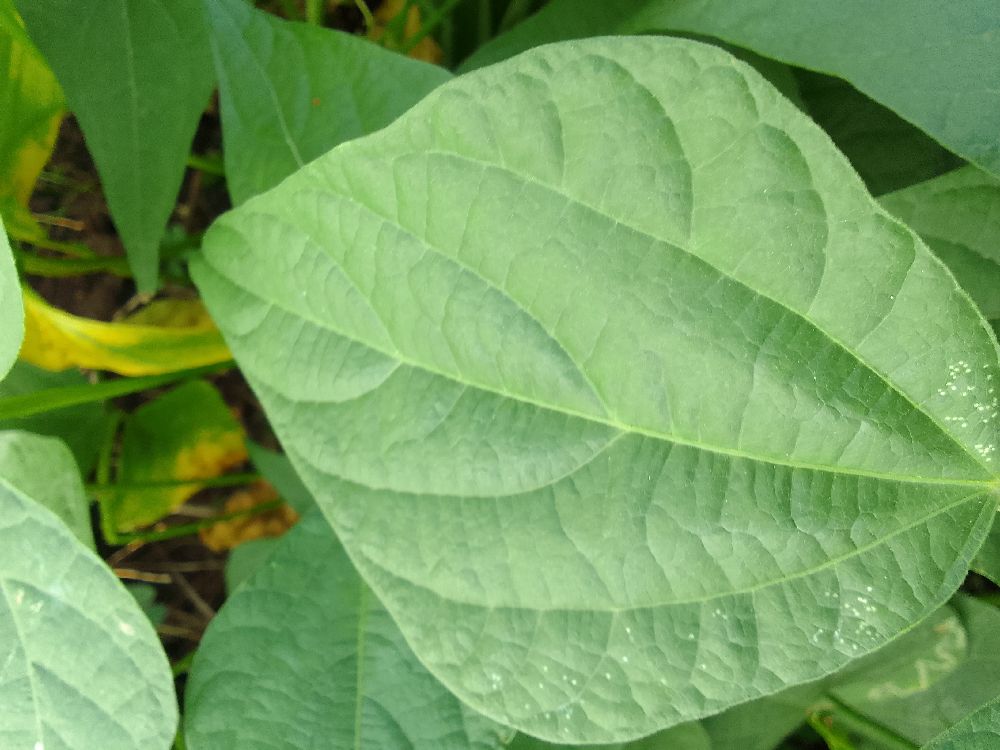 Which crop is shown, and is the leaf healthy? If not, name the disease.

common bean, healthy
